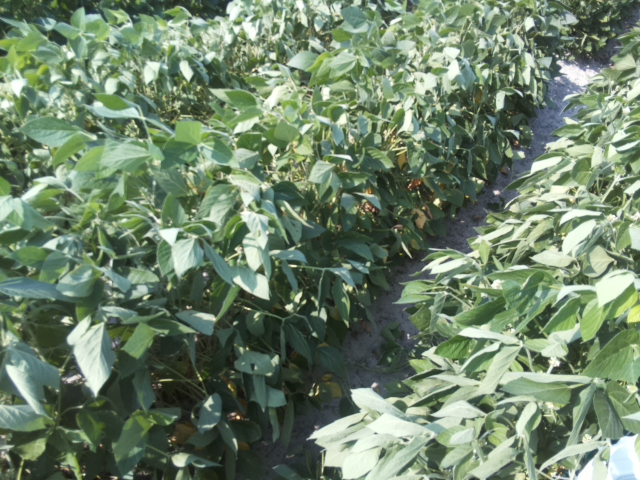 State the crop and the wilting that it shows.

soybean, leaflets folding inward at secondary pulvinus with no turgor loss in leaflets or petioles
